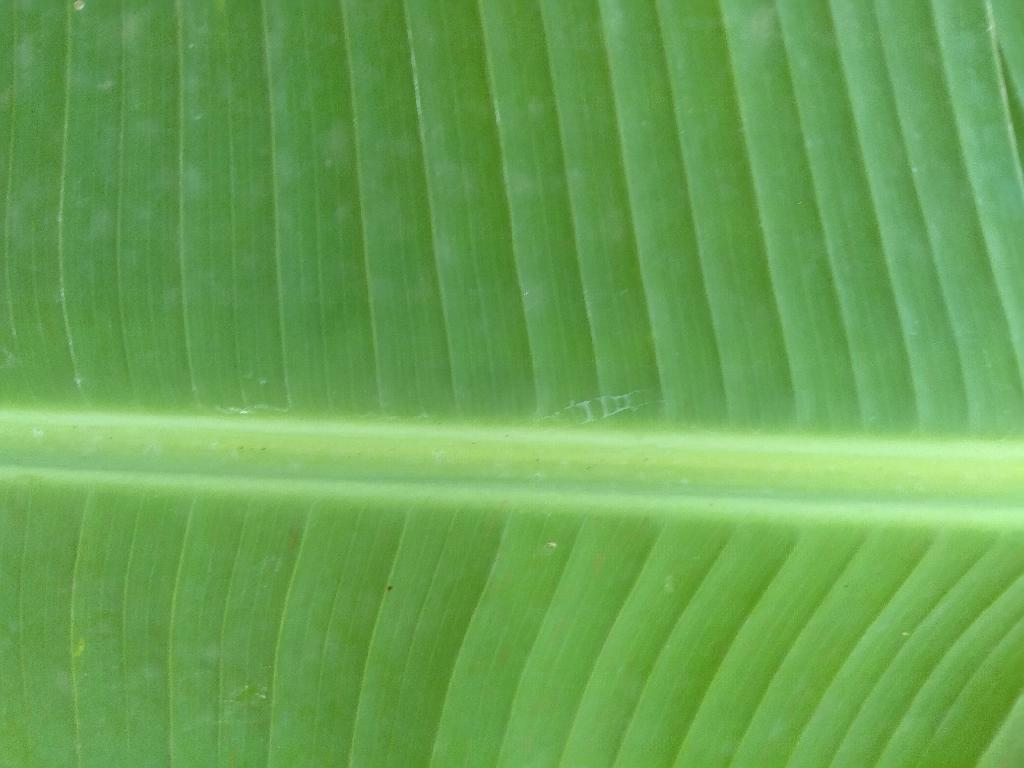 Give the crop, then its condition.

banana, healthy
